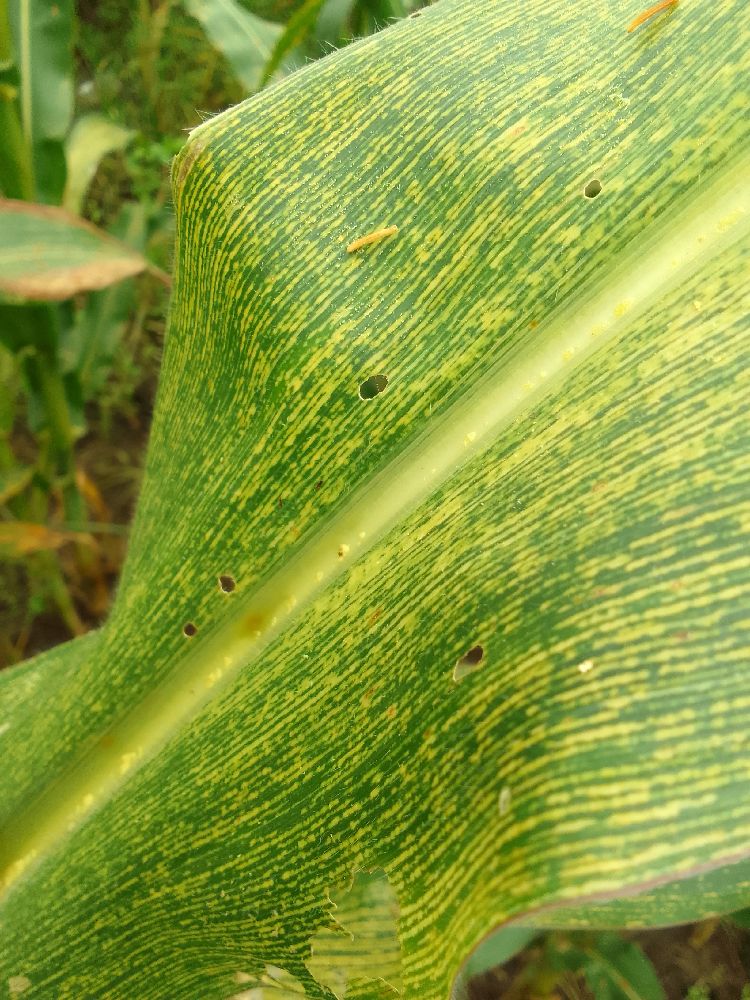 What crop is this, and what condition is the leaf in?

maize, maize streak virus
